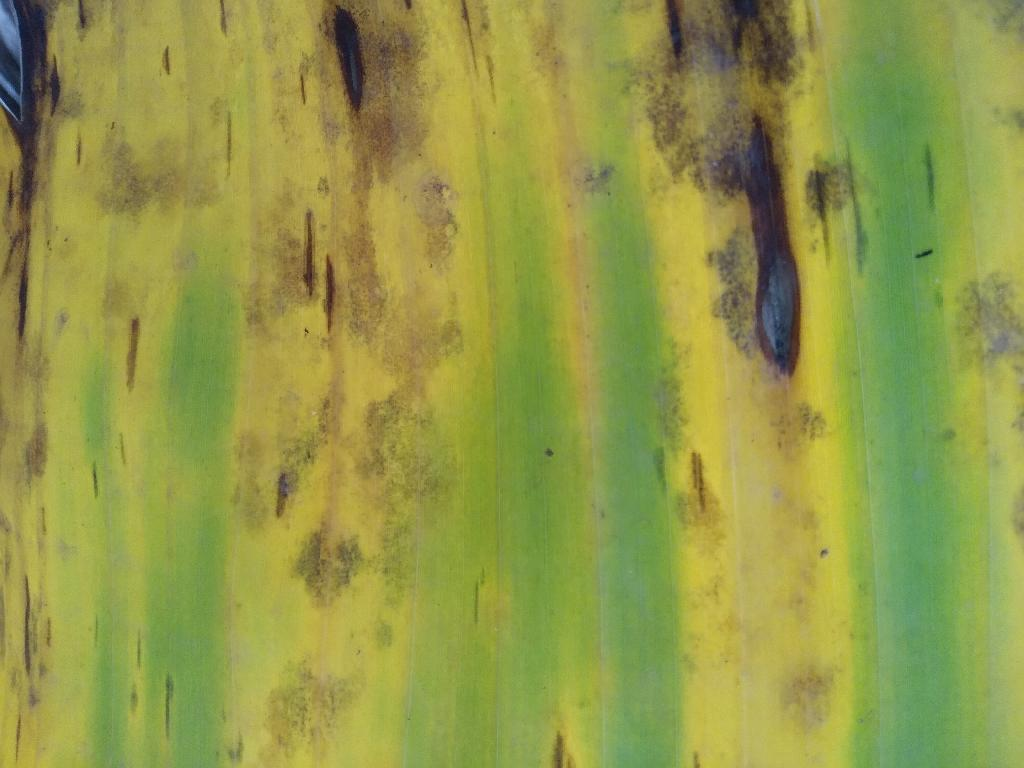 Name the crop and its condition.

banana, black sigatoka
